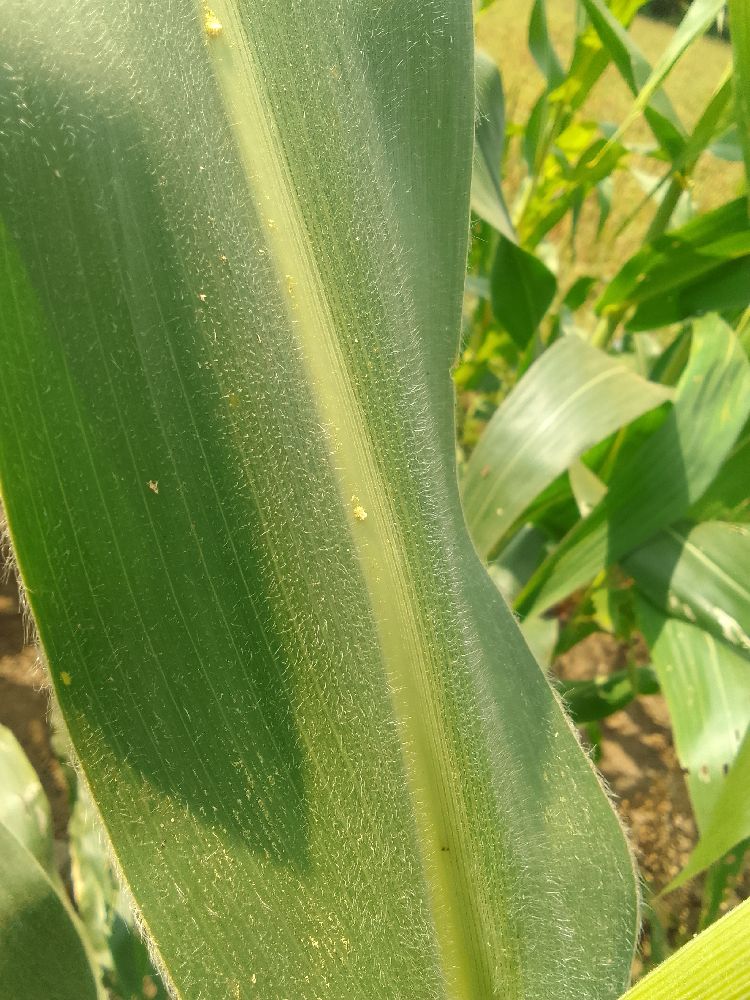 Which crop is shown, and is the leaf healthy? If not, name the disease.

maize, healthy
